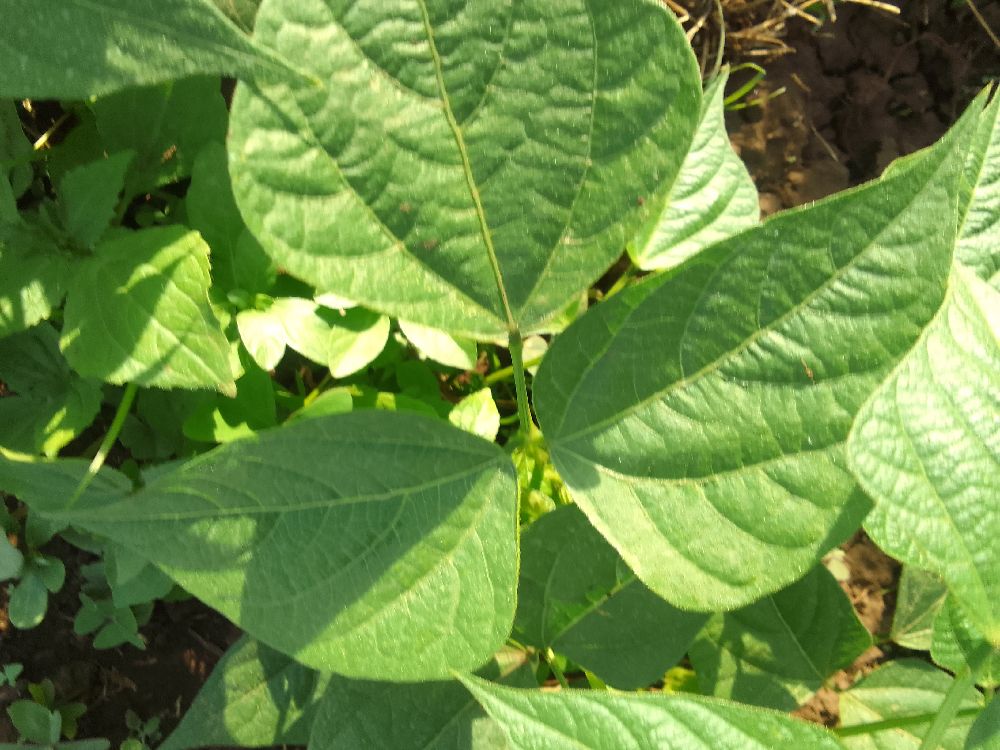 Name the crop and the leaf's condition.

common bean, healthy
